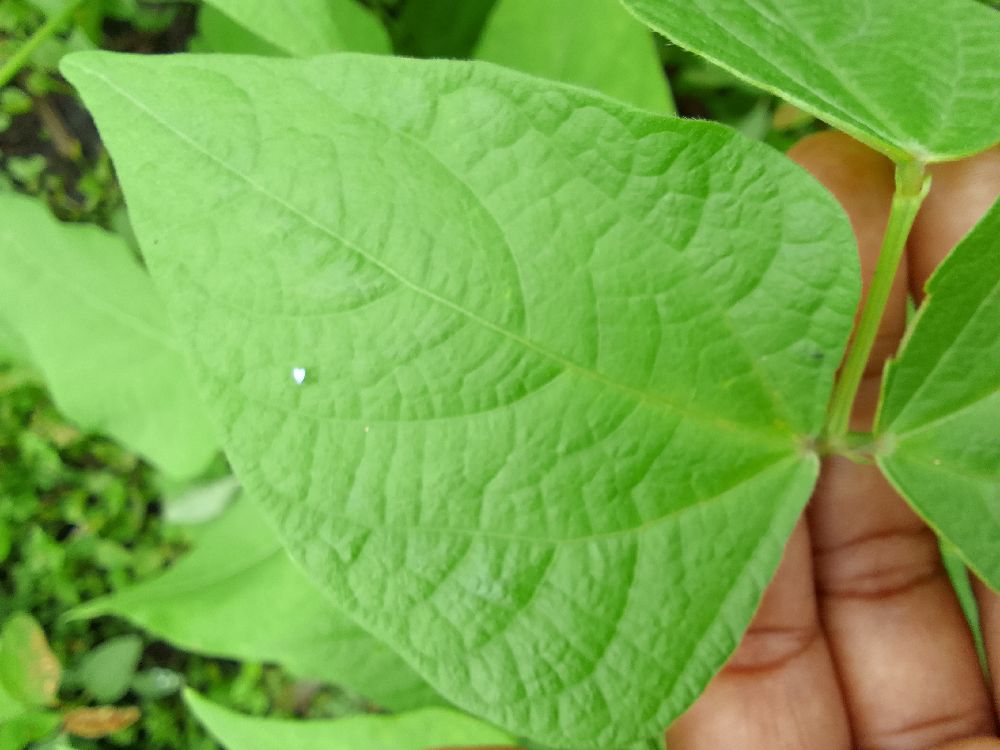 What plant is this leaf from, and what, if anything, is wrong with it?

common bean, healthy
